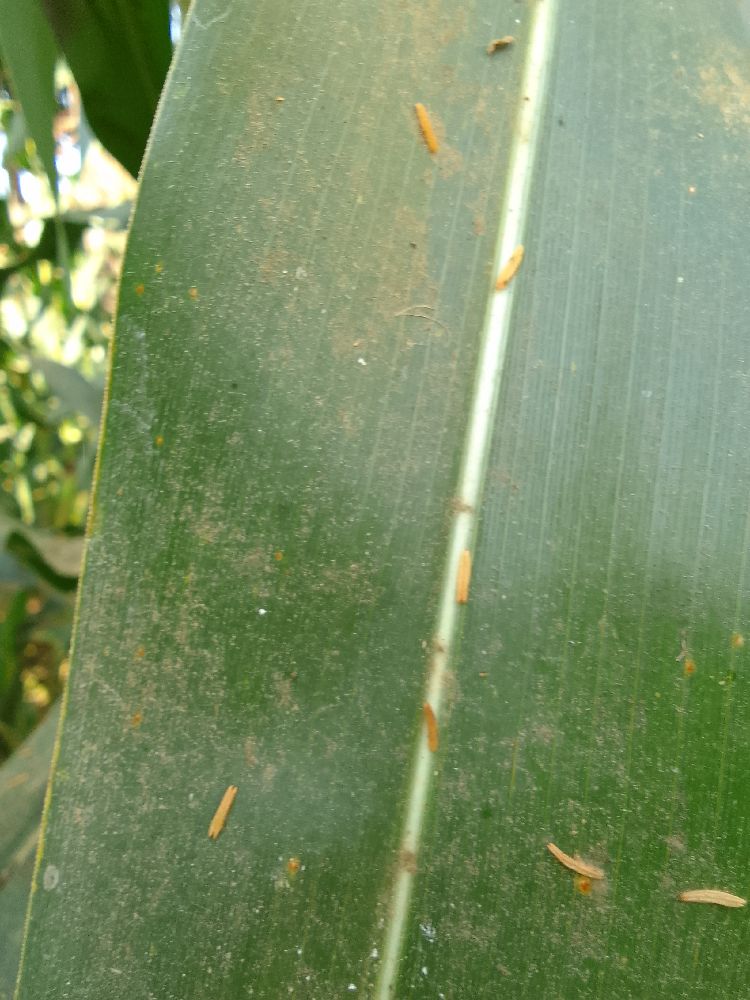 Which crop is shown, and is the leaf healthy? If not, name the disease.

maize, healthy
